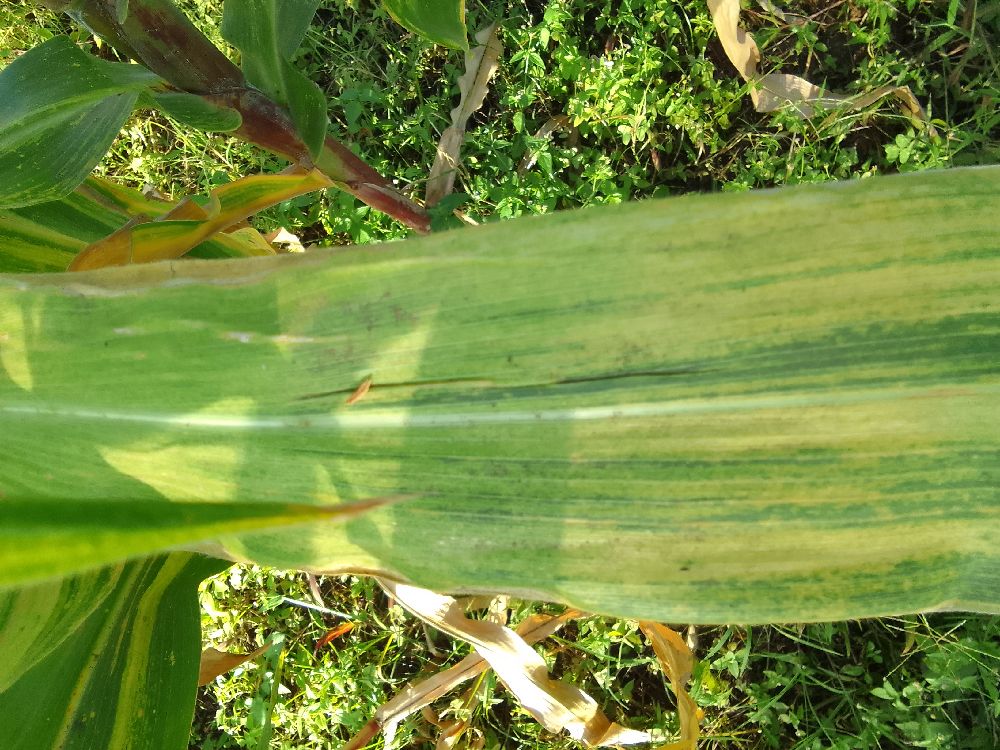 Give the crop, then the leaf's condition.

maize, maize lethal necrosis
